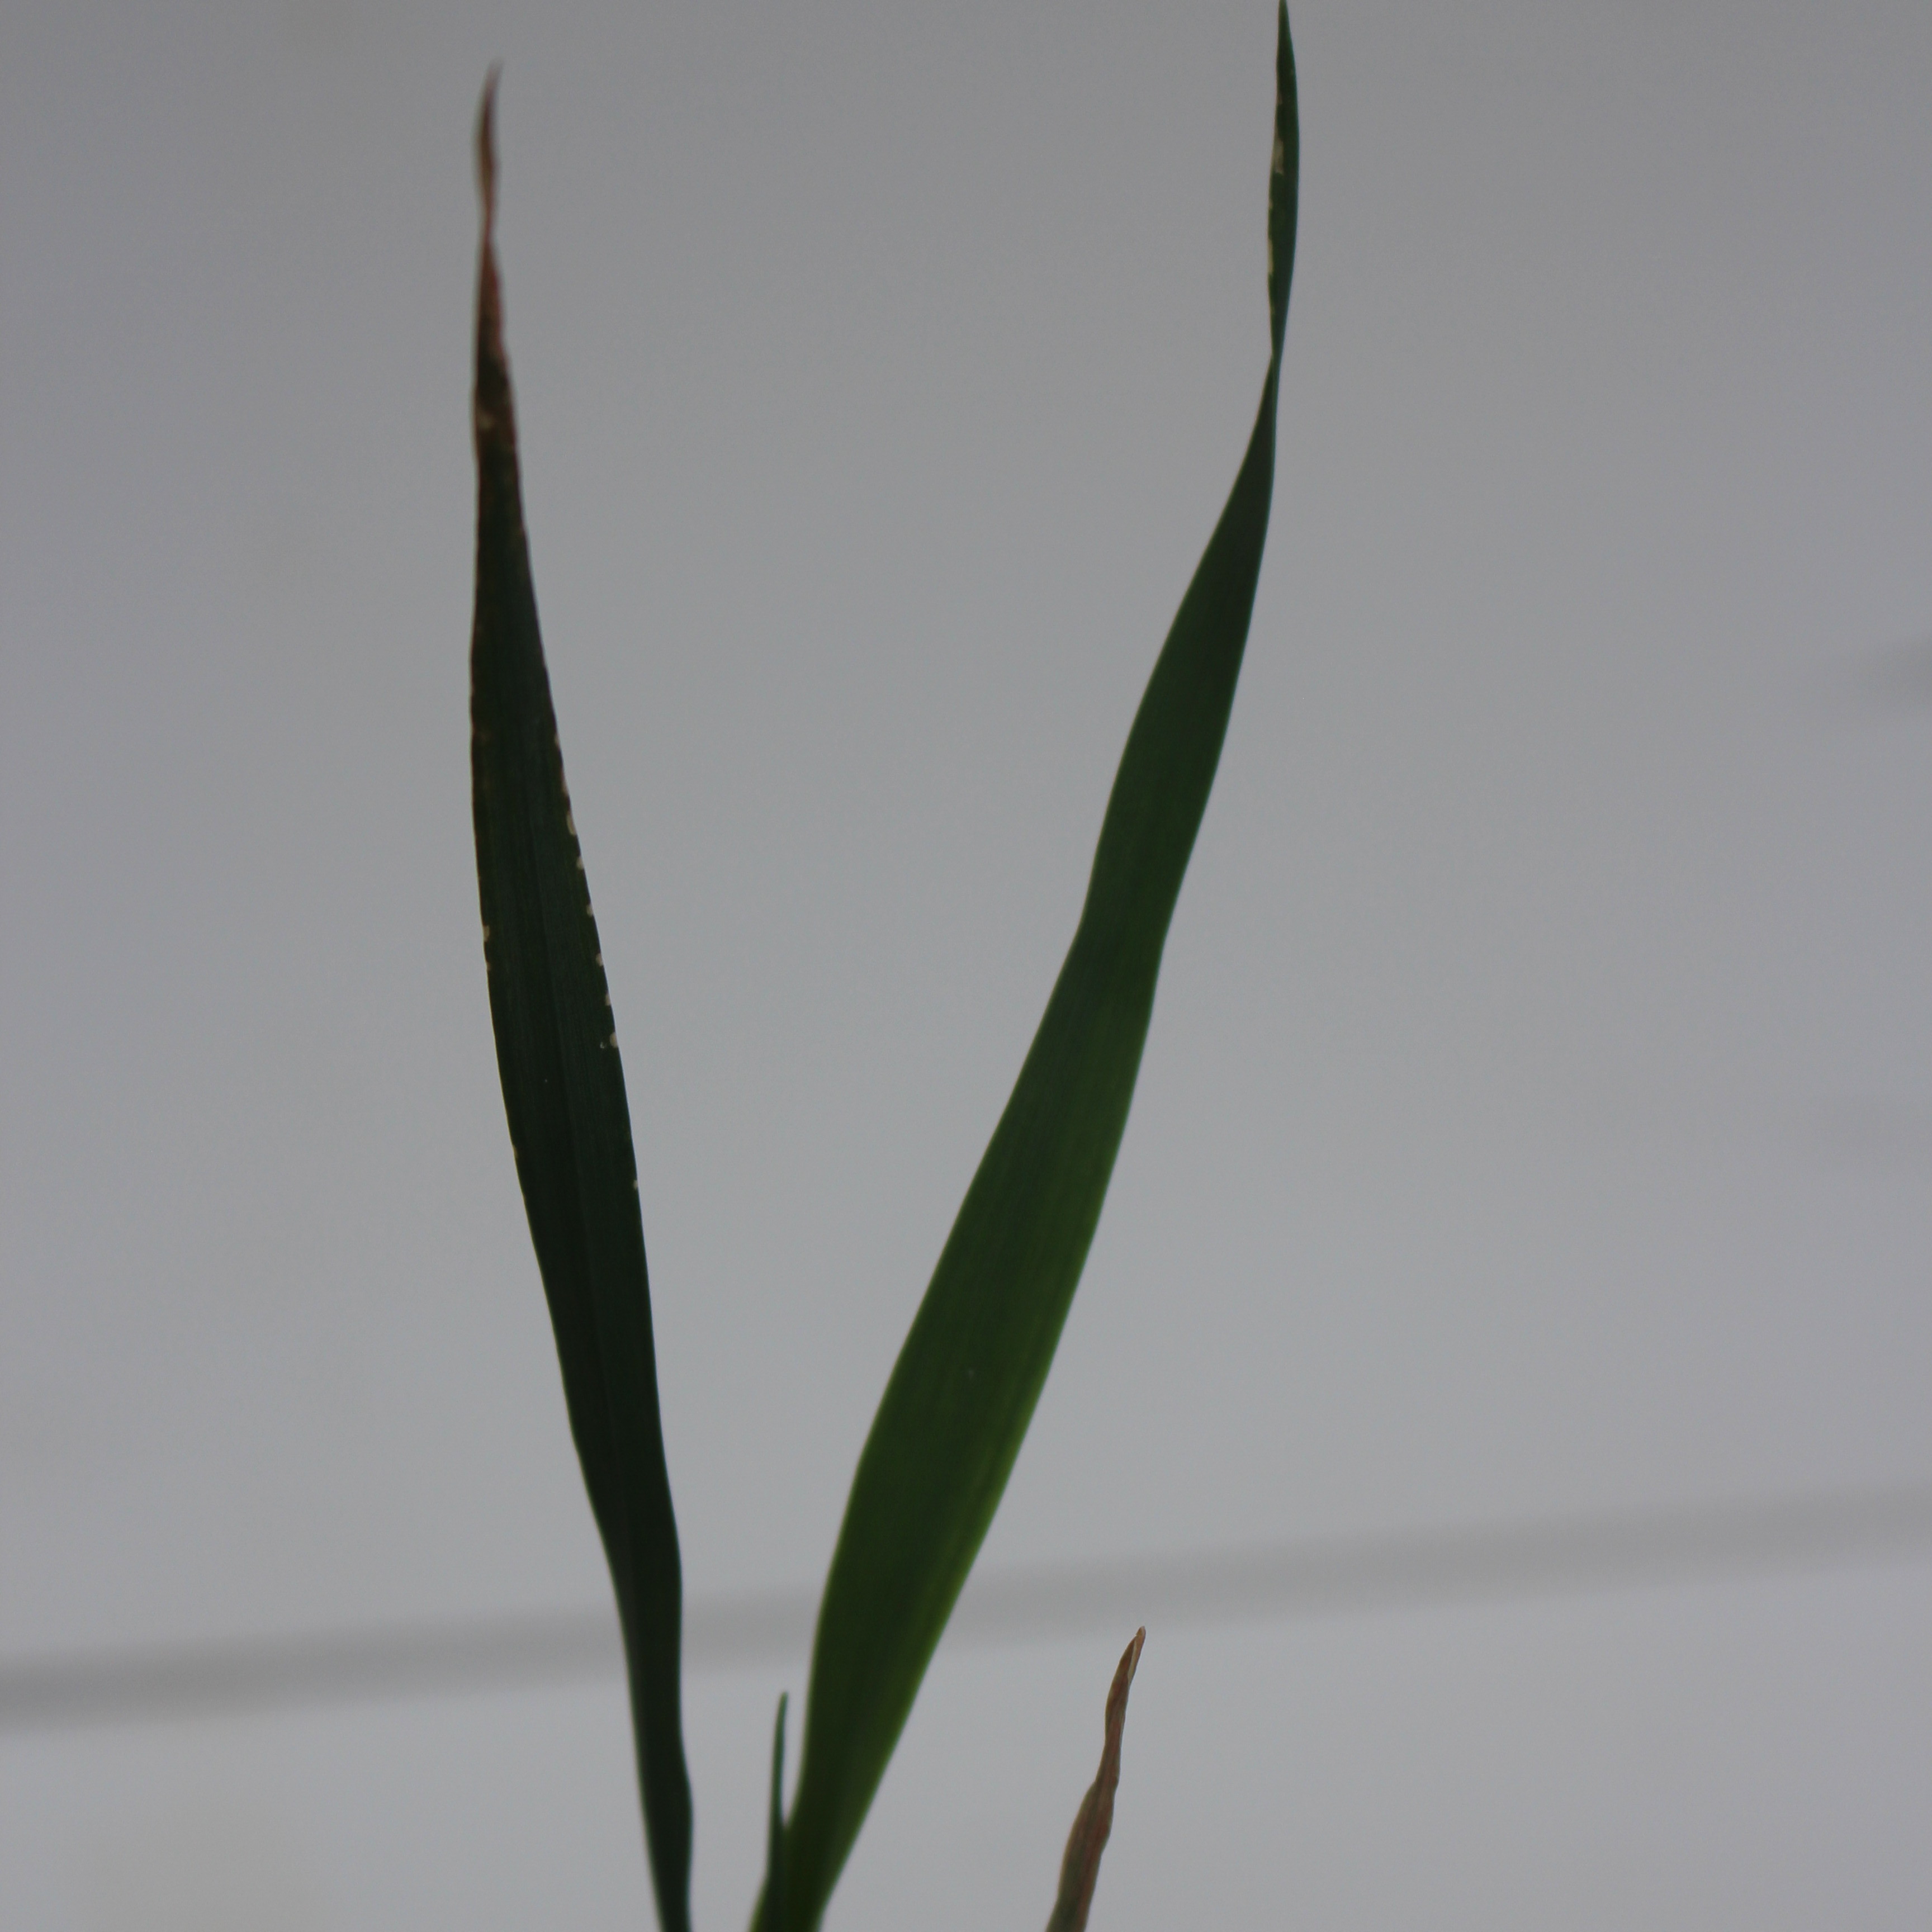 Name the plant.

Avena sterilis
